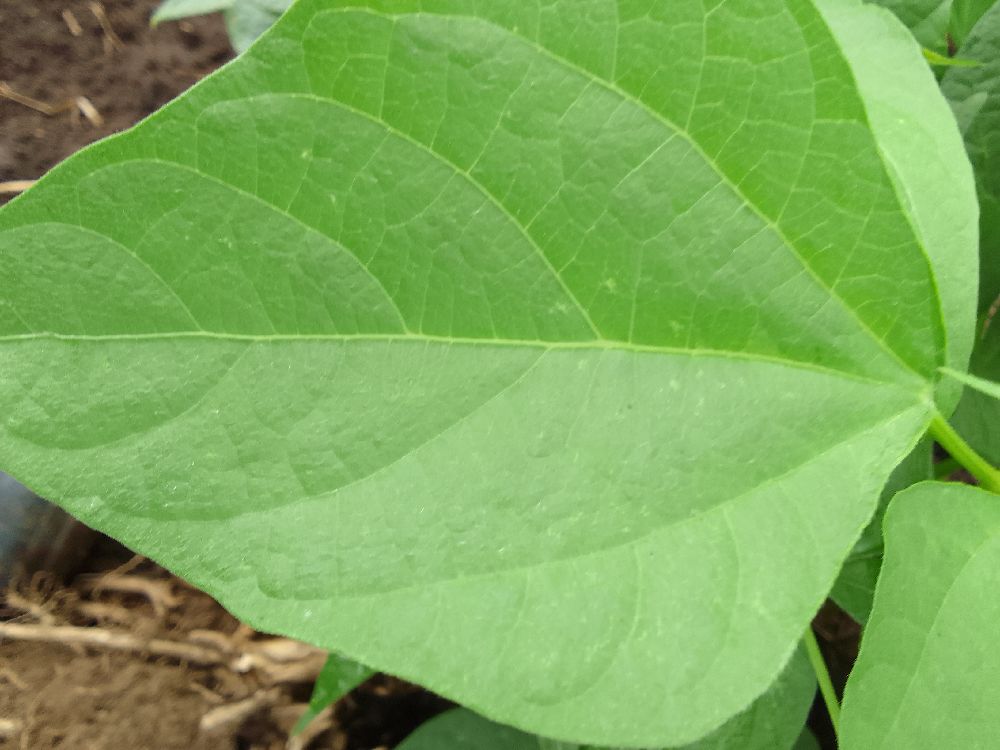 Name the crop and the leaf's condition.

common bean, healthy
